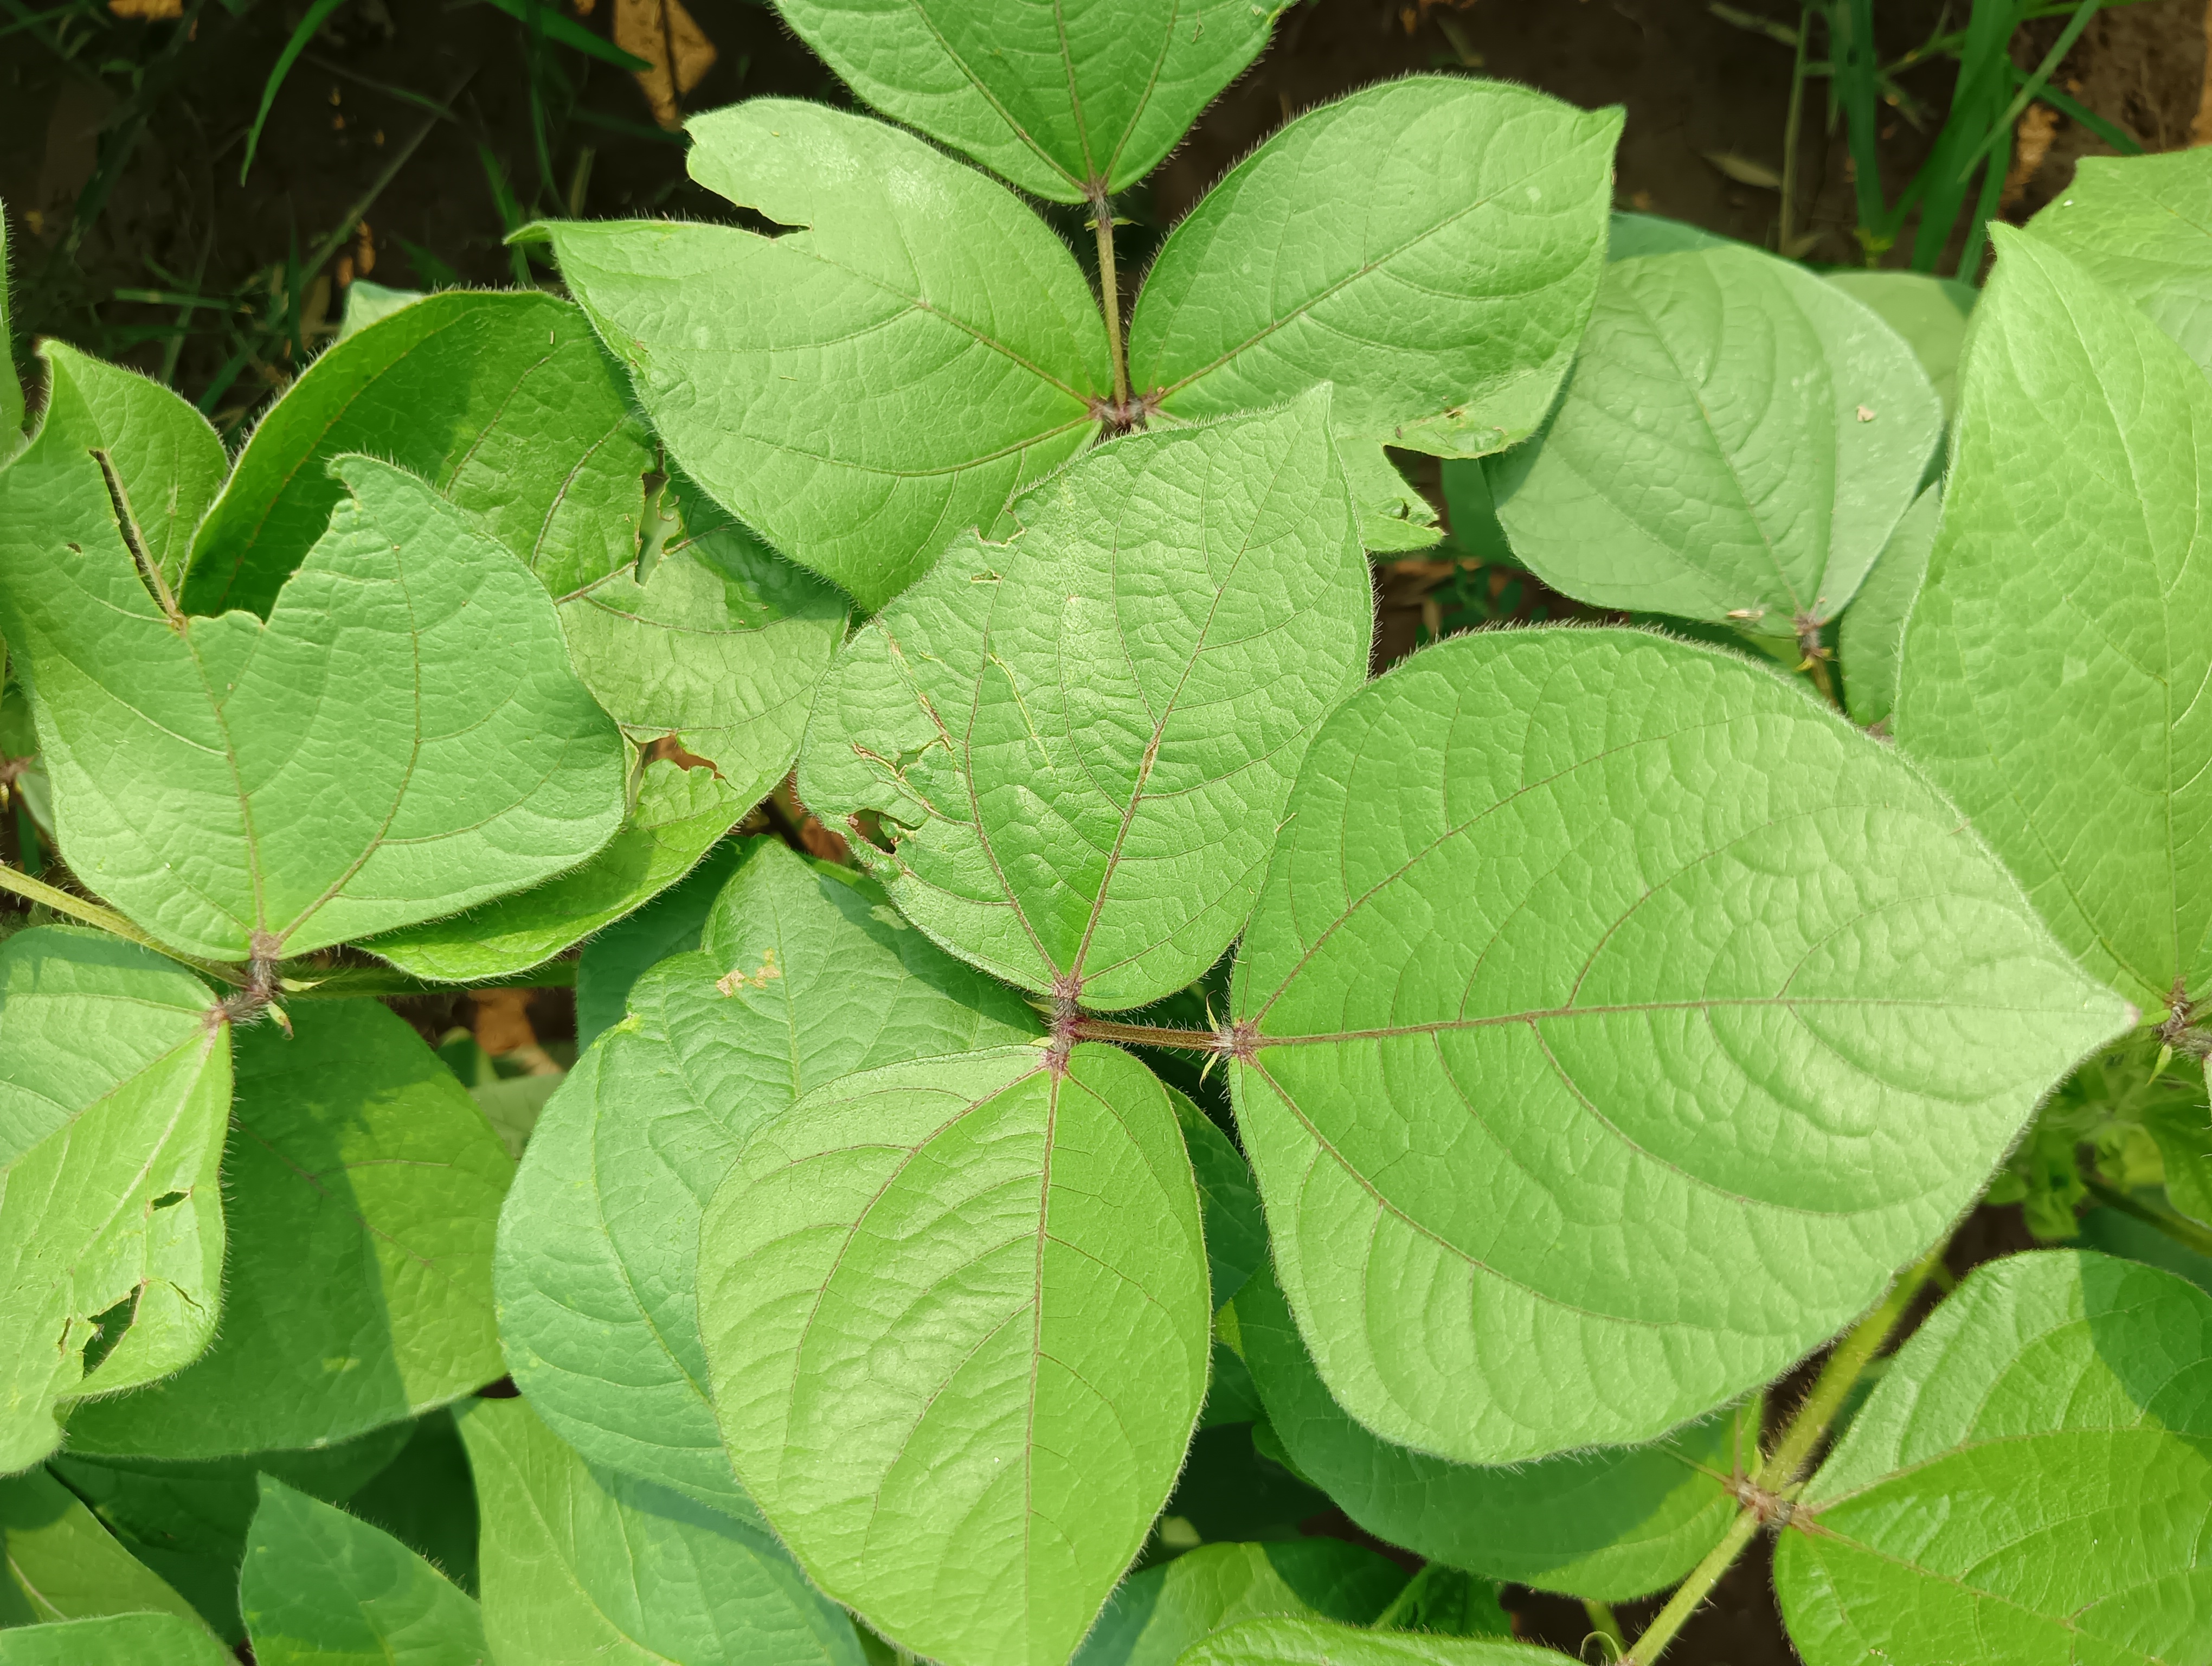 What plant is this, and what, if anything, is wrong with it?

mungbean, healthy
